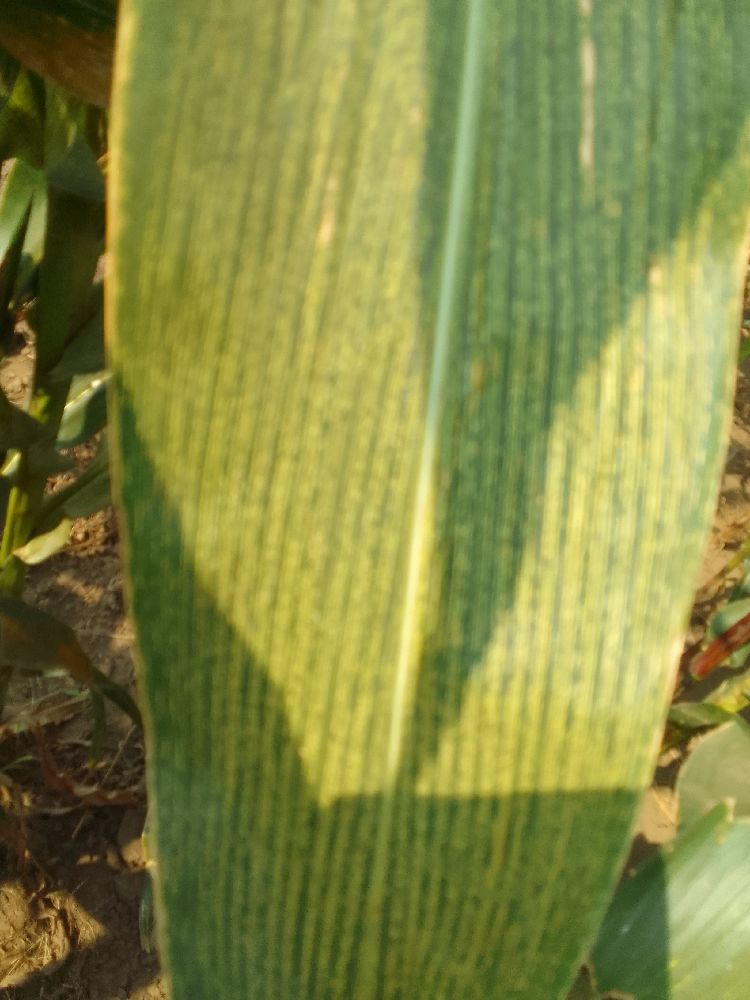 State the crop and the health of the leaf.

maize, maize streak virus
